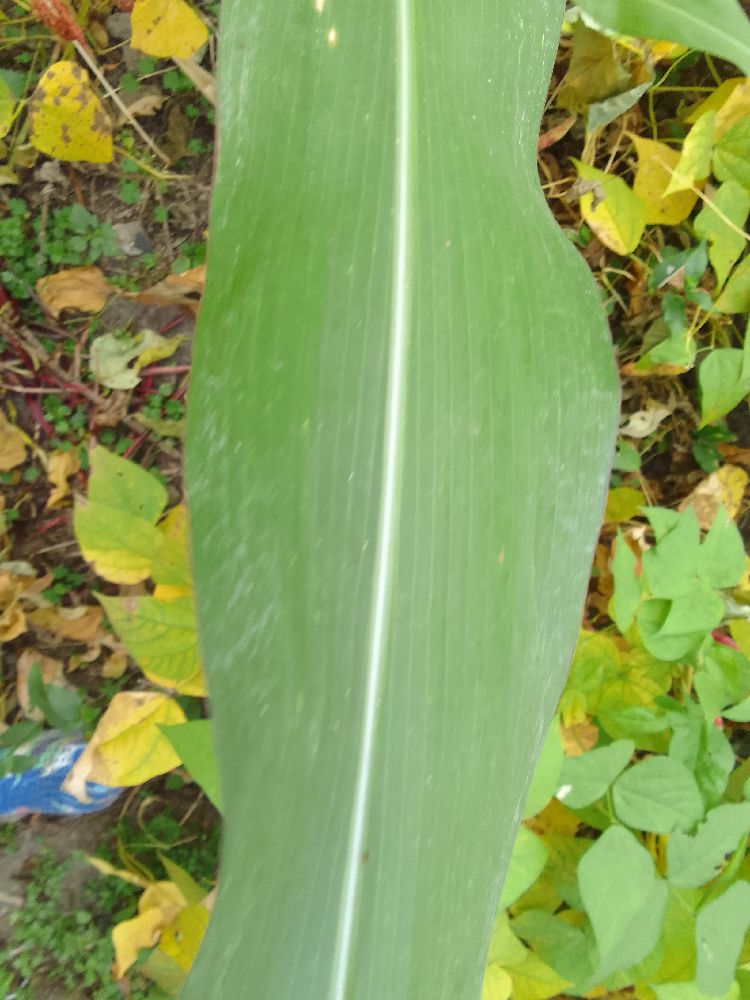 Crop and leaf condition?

maize, healthy
